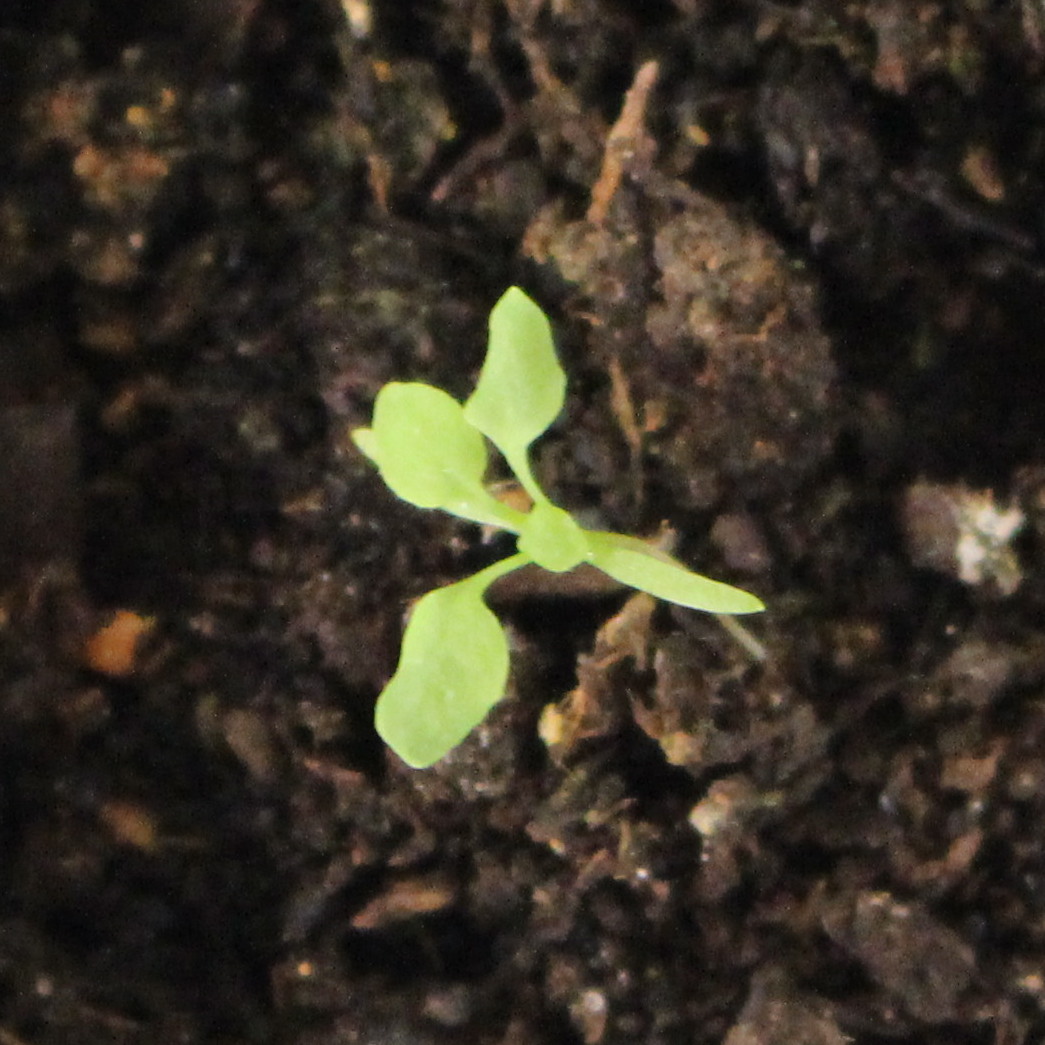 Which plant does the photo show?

Papaver rhoeas
